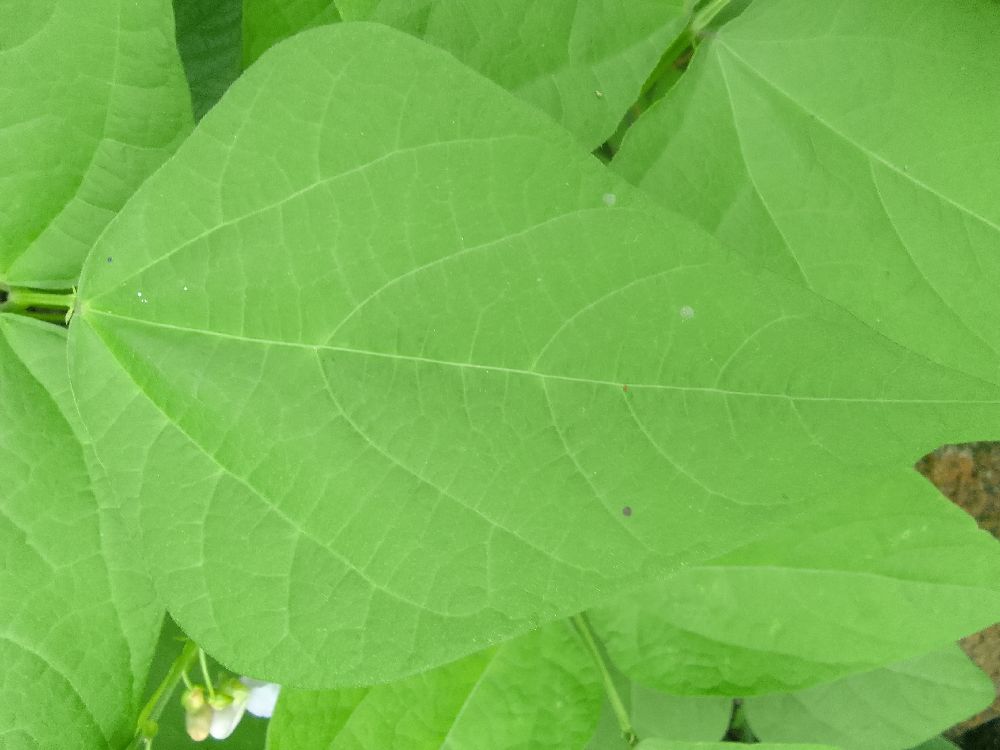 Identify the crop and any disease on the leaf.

common bean, healthy
